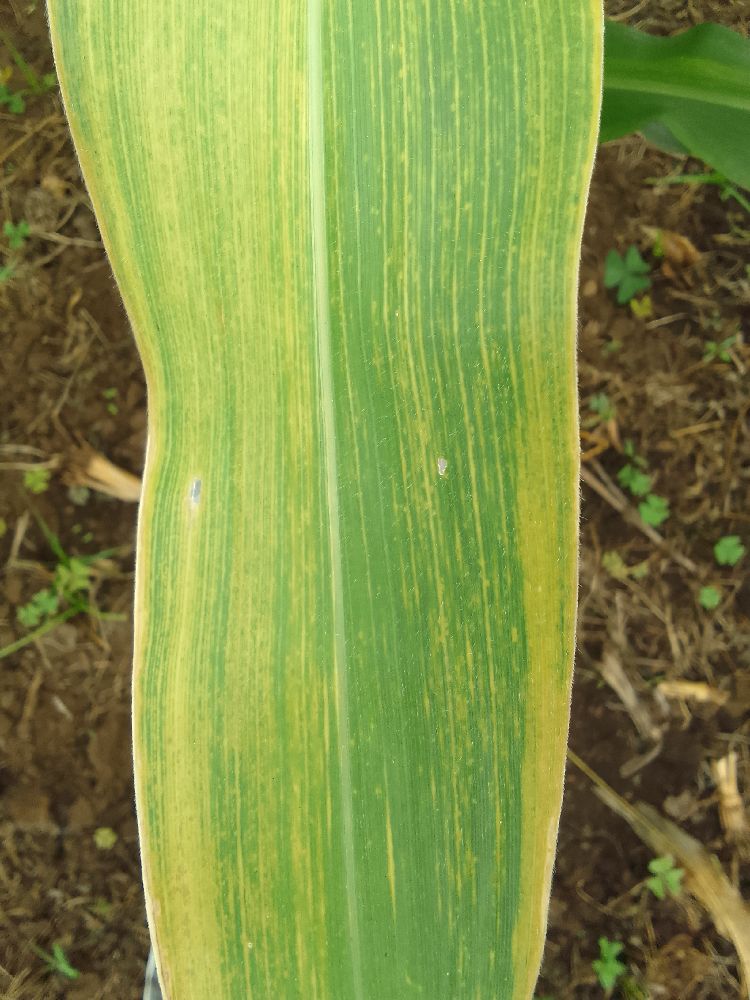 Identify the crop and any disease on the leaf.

maize, maize lethal necrosis
